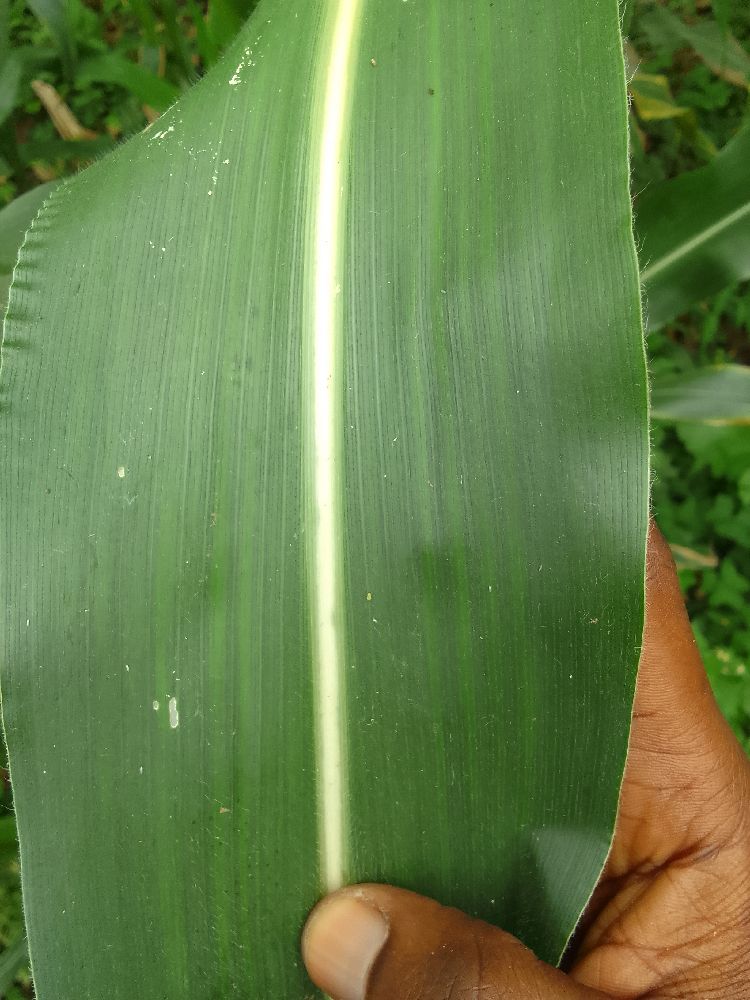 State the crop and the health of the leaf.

maize, healthy
